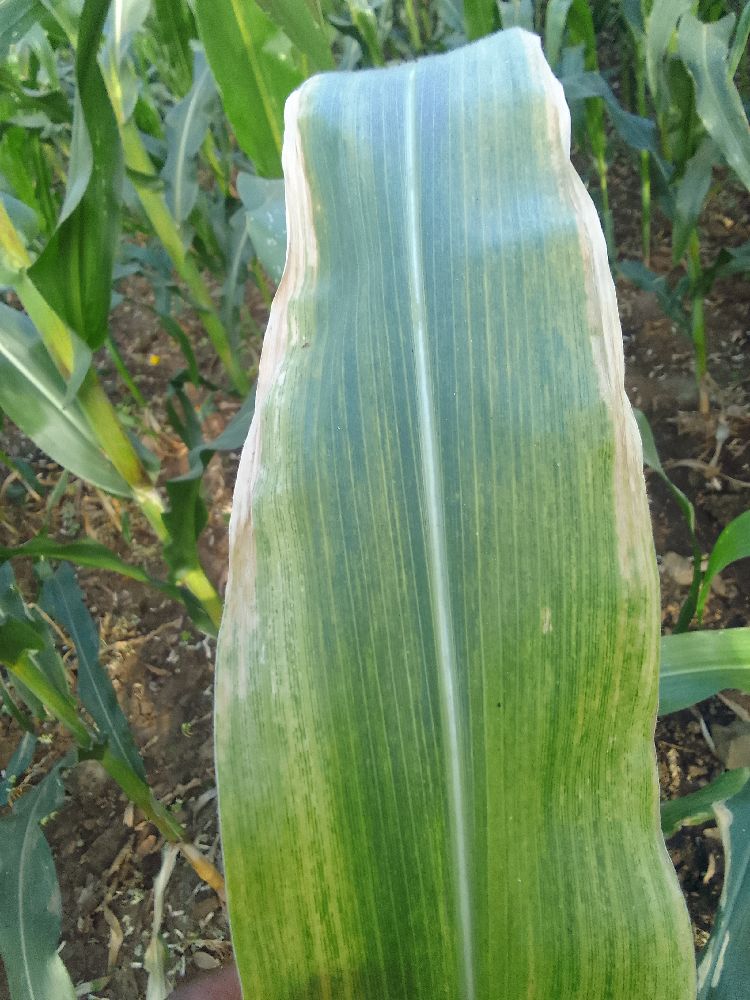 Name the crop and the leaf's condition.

maize, maize lethal necrosis
